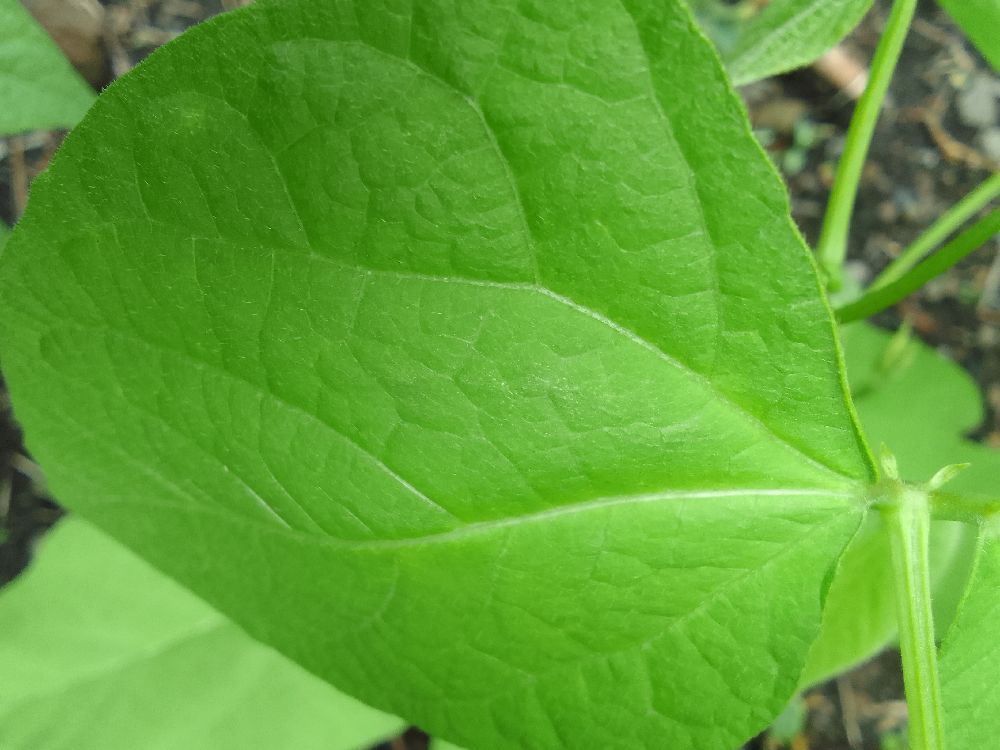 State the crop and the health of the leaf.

common bean, healthy
